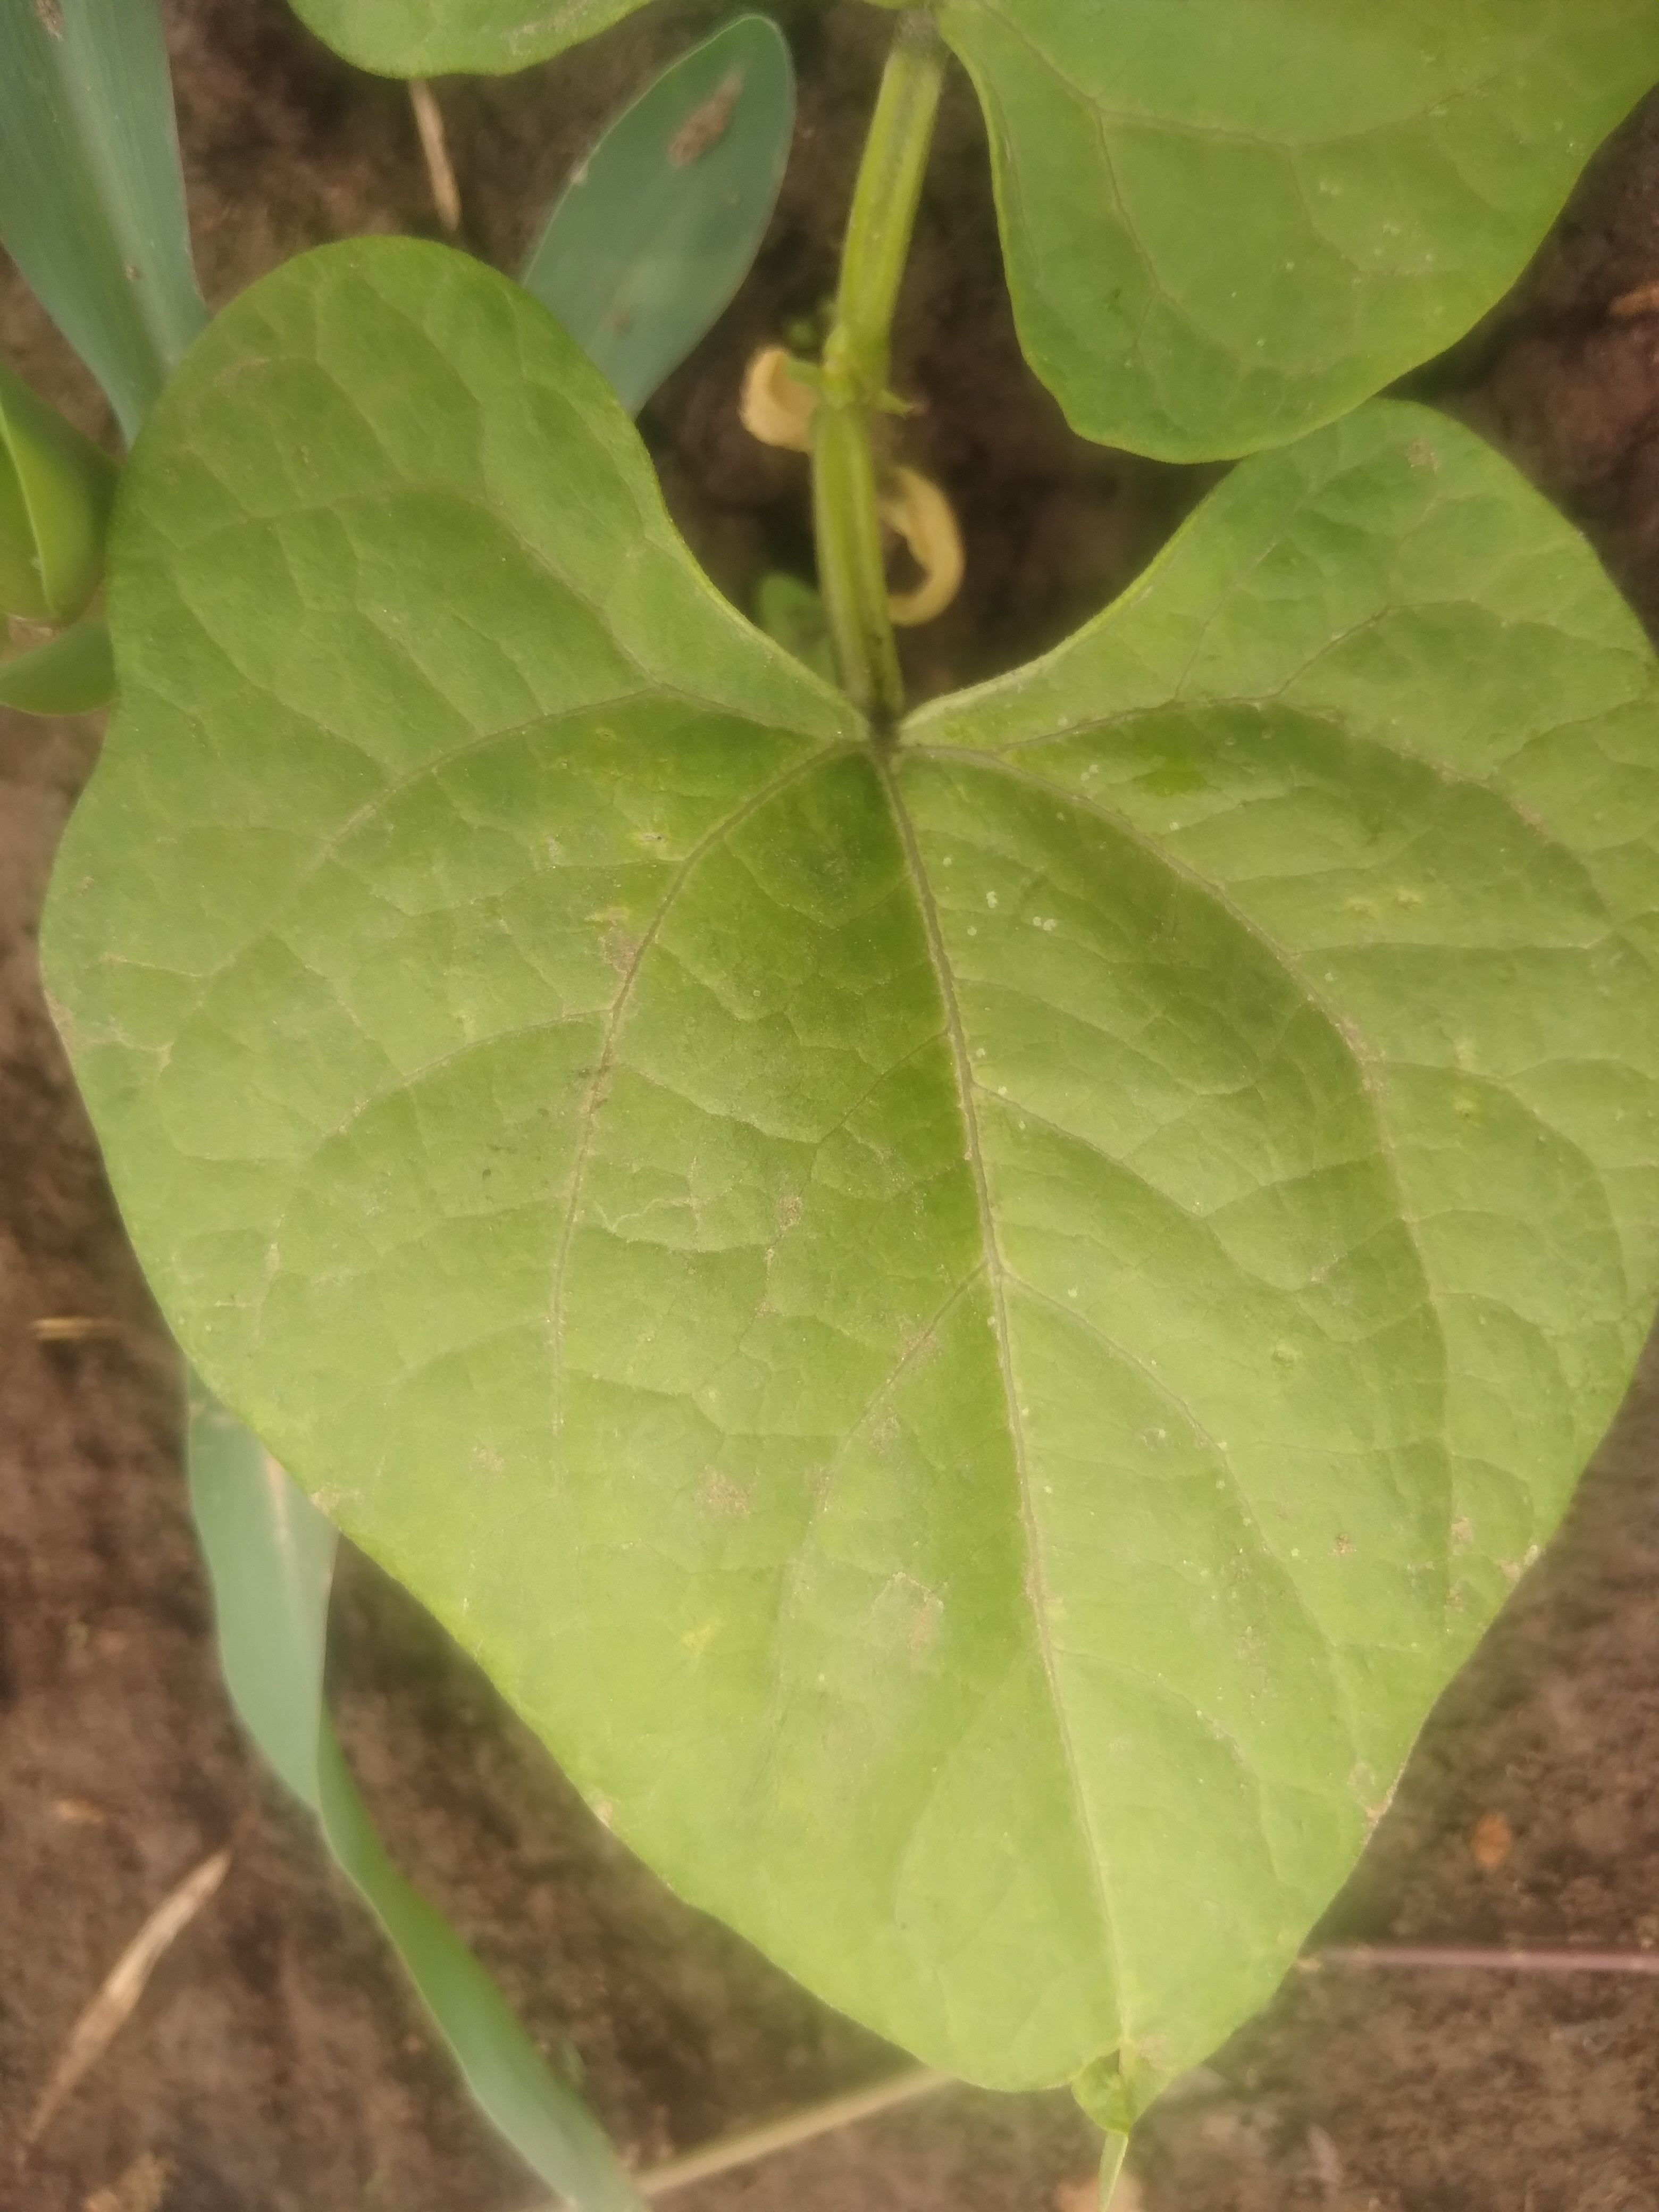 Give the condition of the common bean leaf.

healthy
